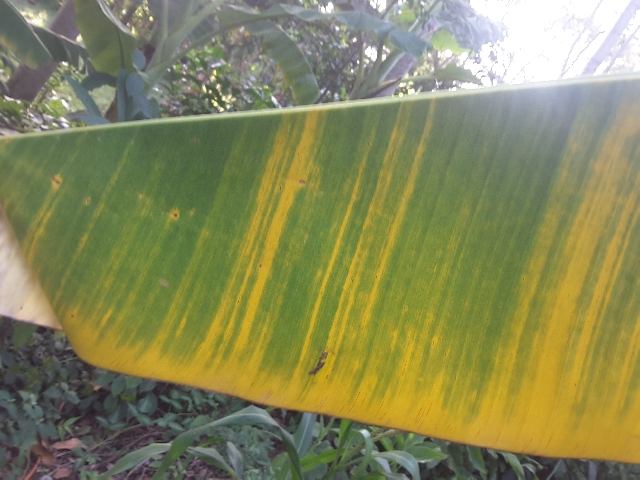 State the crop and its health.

banana, fusarium wilt race 1
